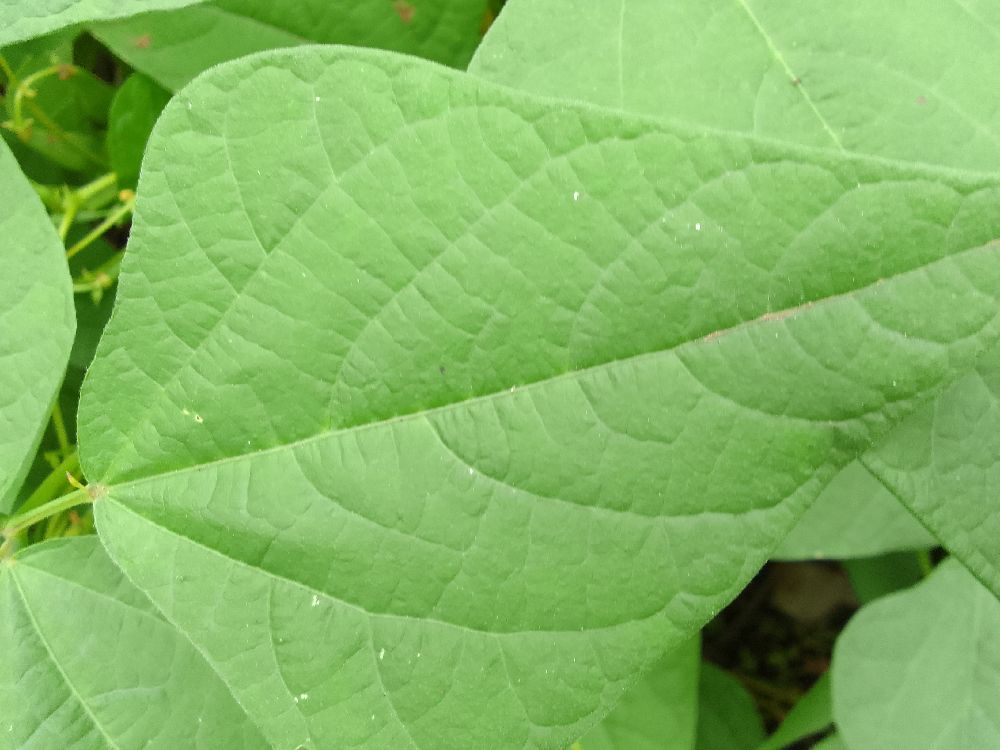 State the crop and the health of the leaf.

common bean, healthy
